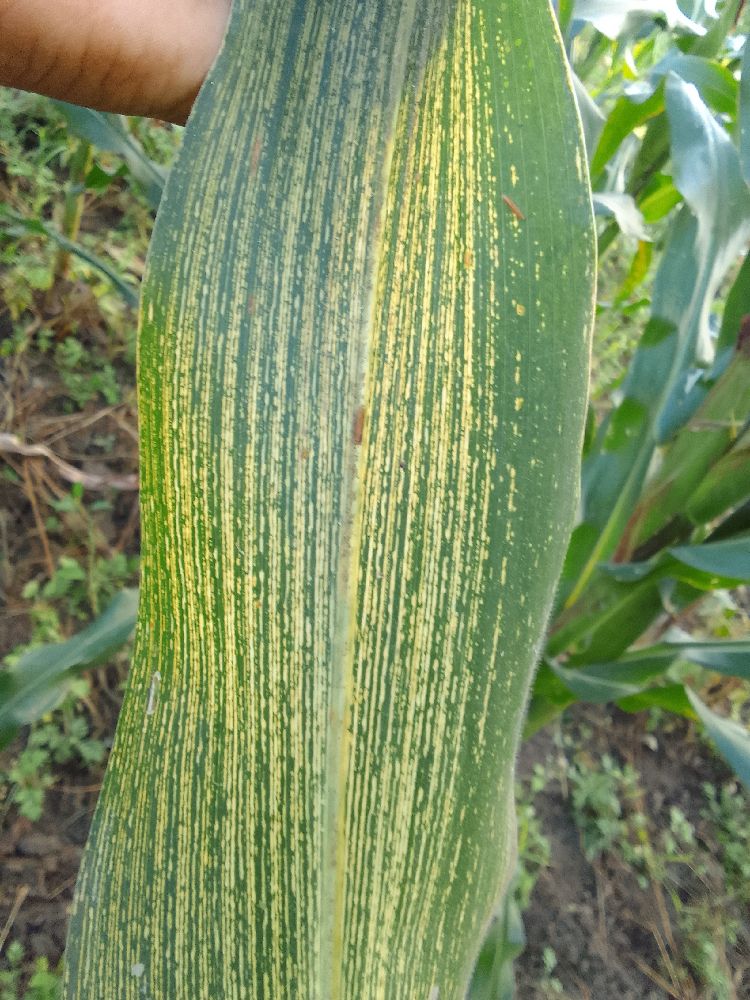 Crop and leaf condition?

maize, maize streak virus
